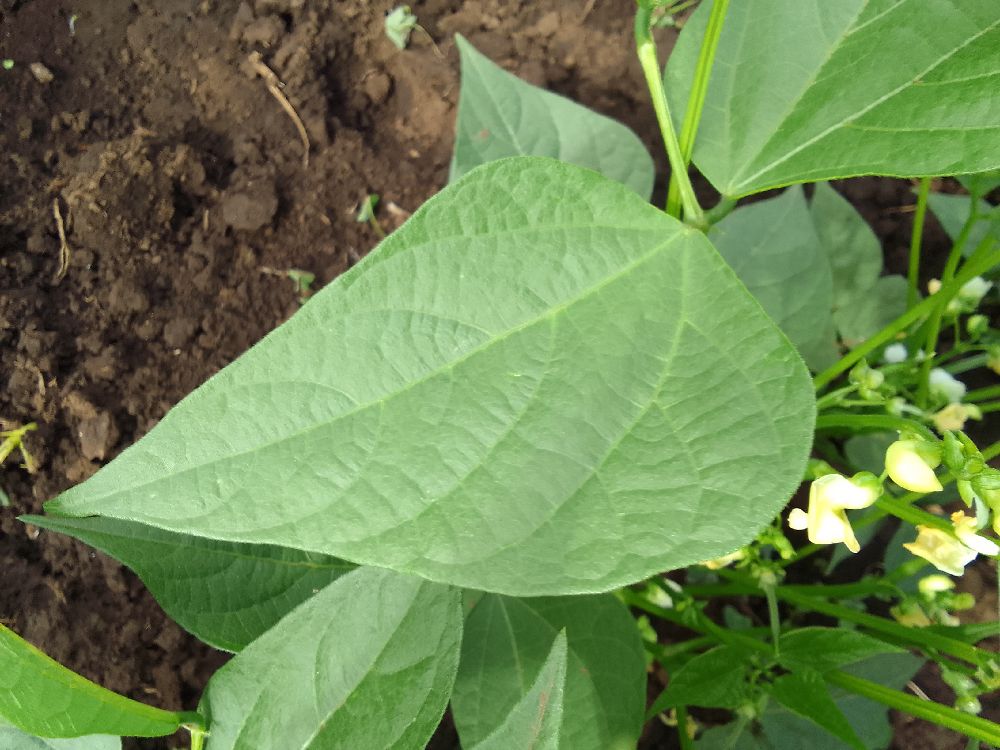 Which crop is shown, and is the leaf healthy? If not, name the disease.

common bean, healthy
